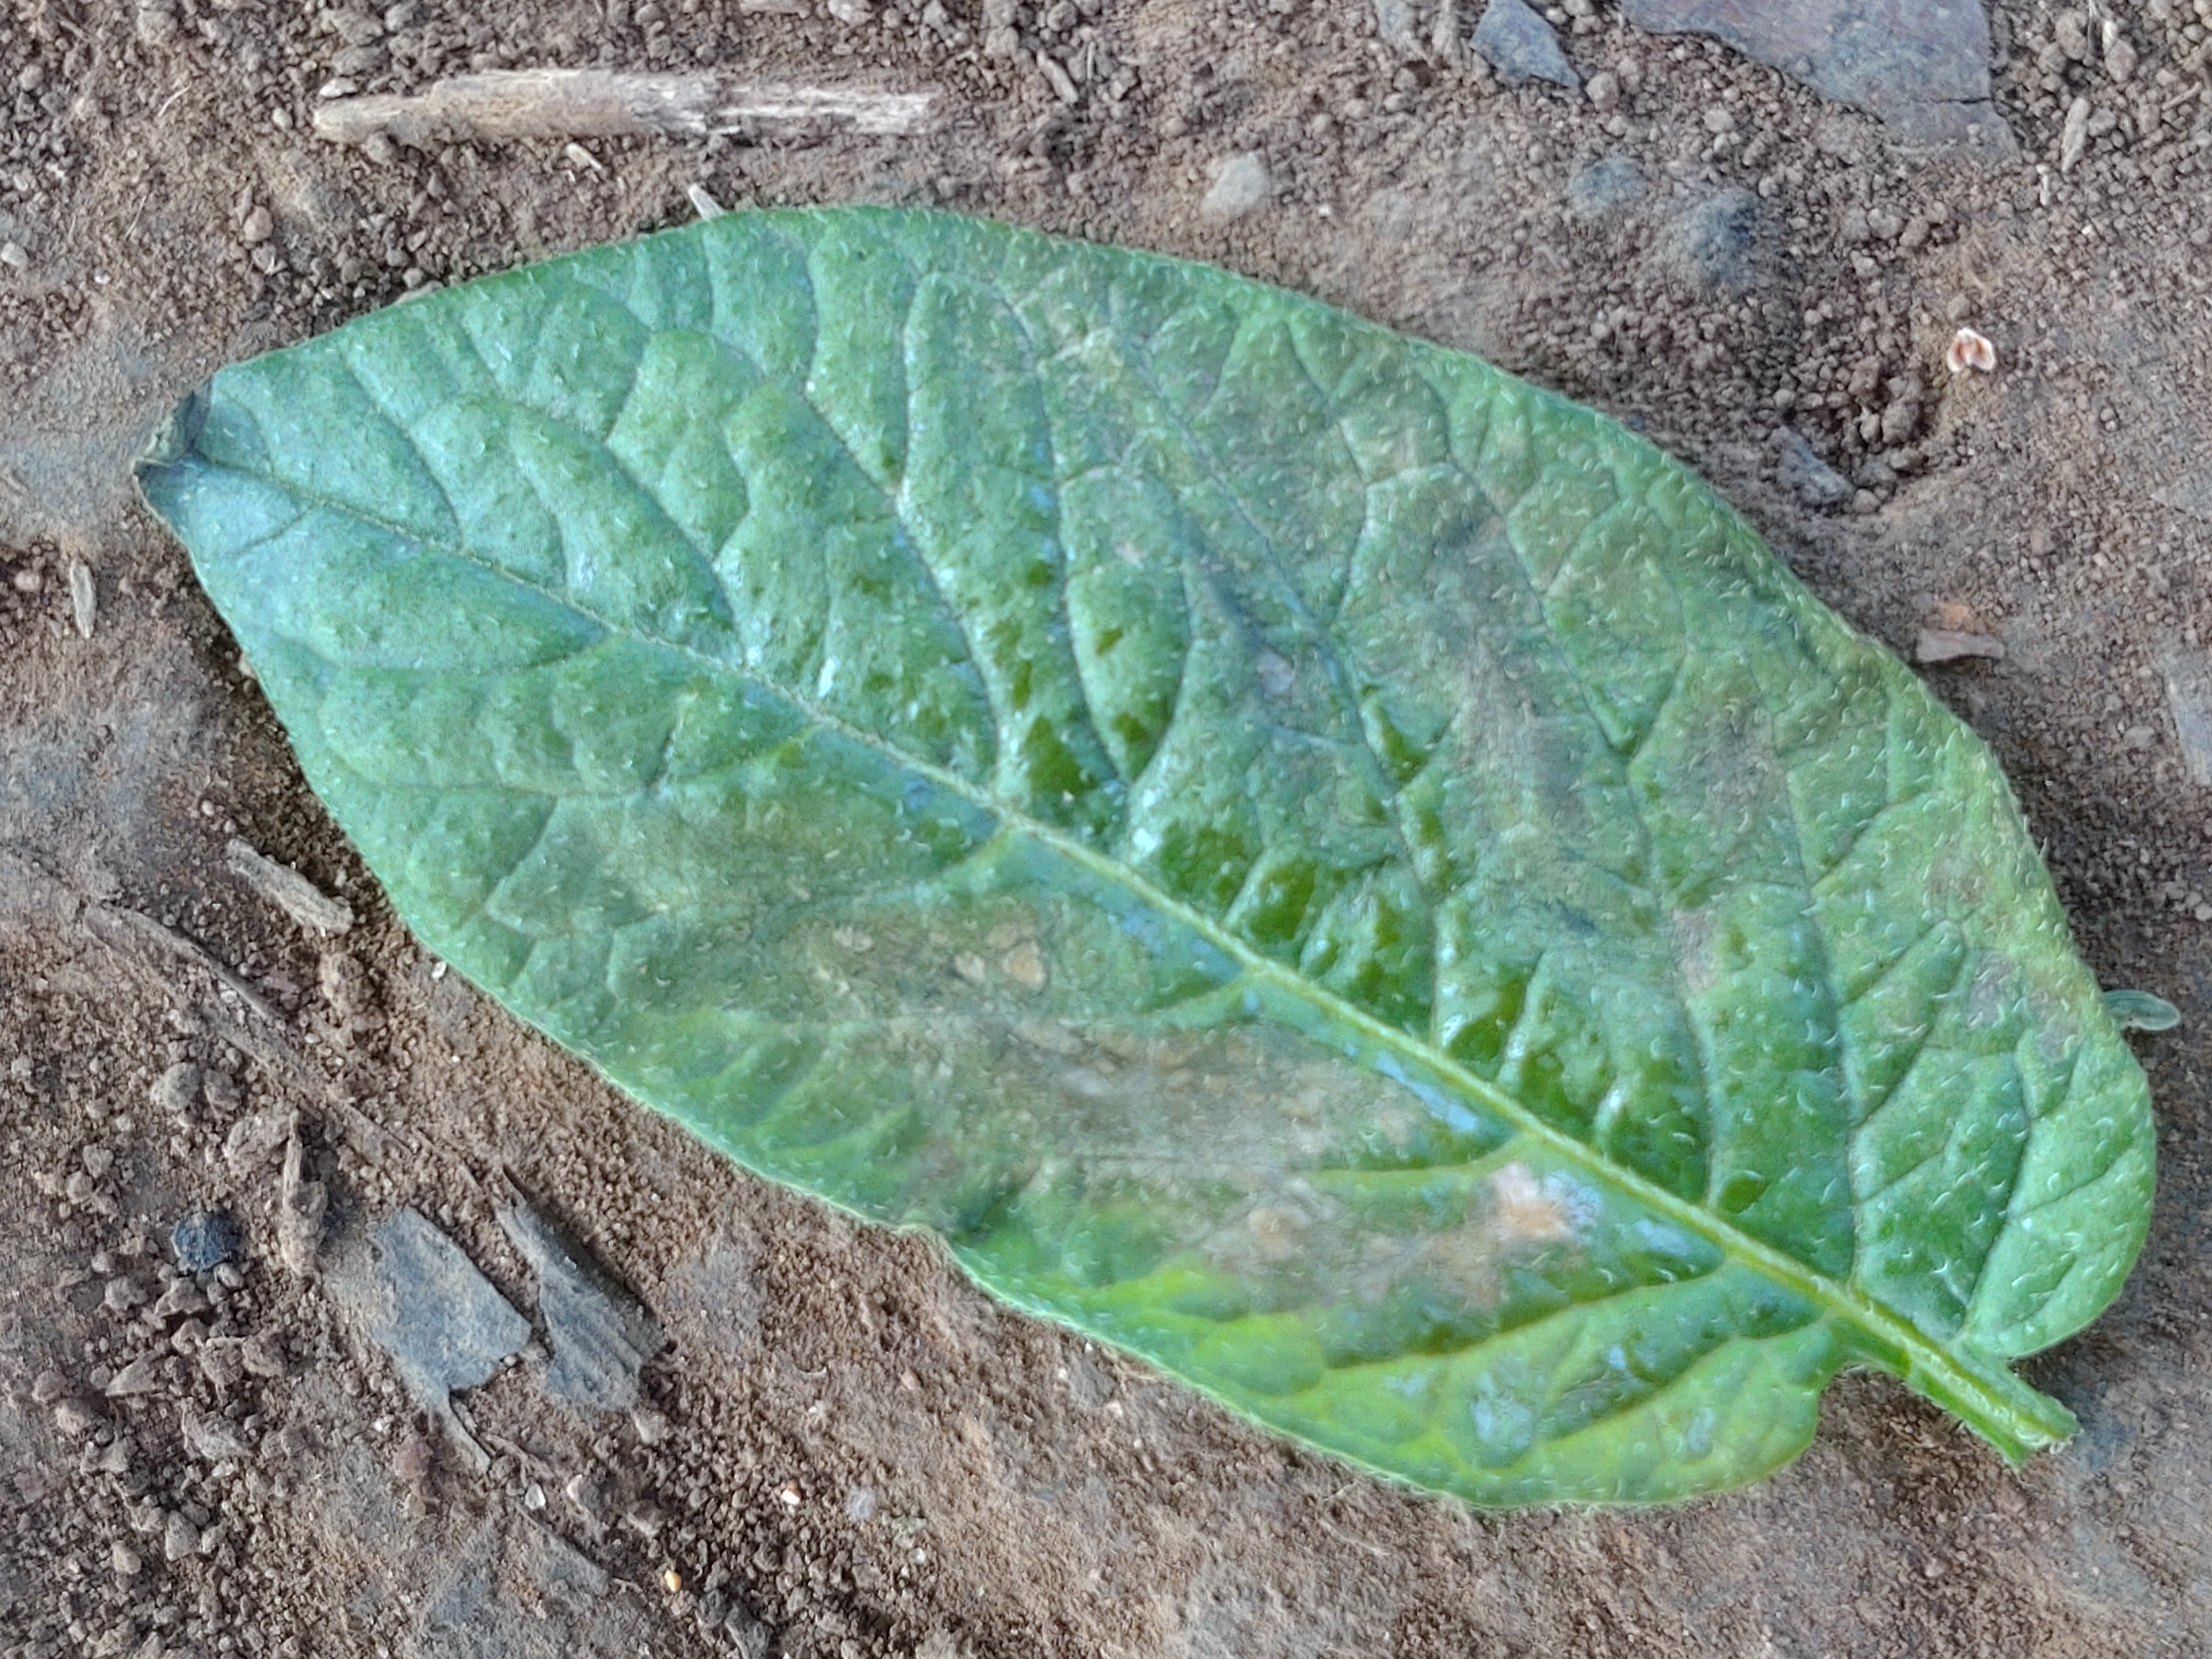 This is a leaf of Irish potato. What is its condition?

early blight
